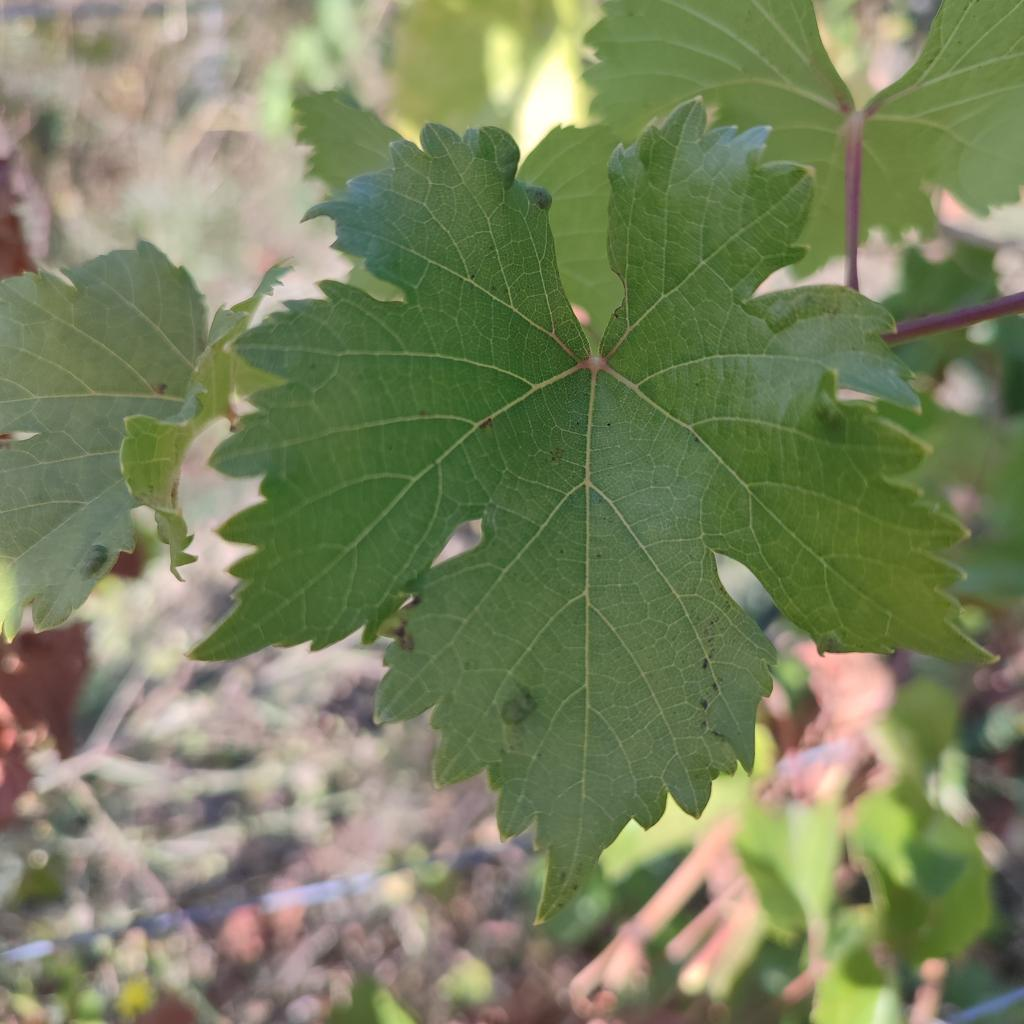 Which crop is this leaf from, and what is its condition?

grapevine, erineum mite
